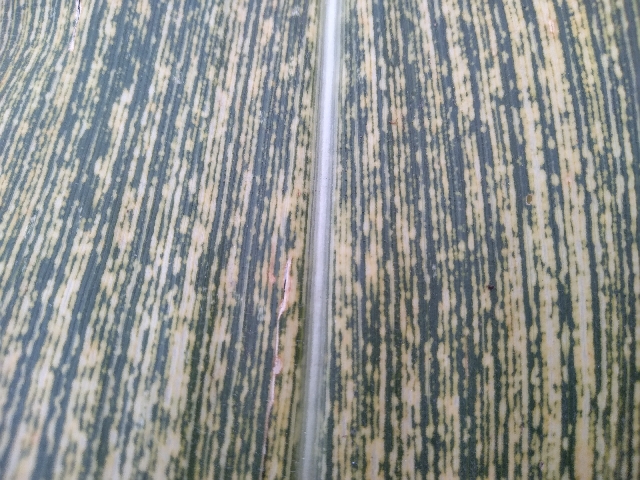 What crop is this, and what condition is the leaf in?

maize, maize streak virus
